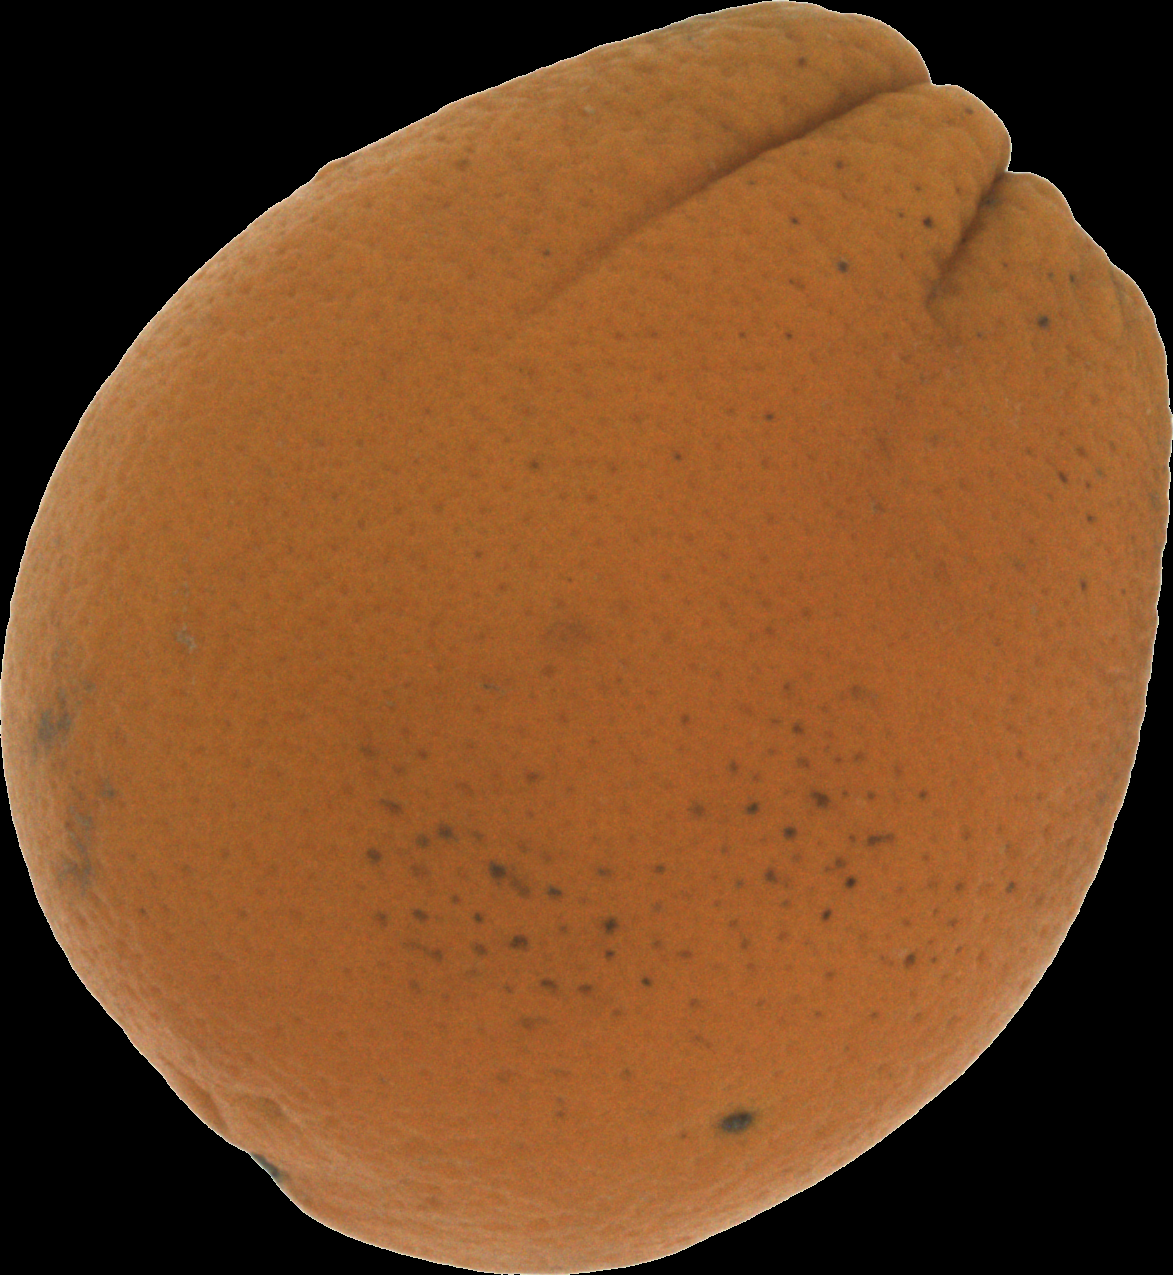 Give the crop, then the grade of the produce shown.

orange, bad
